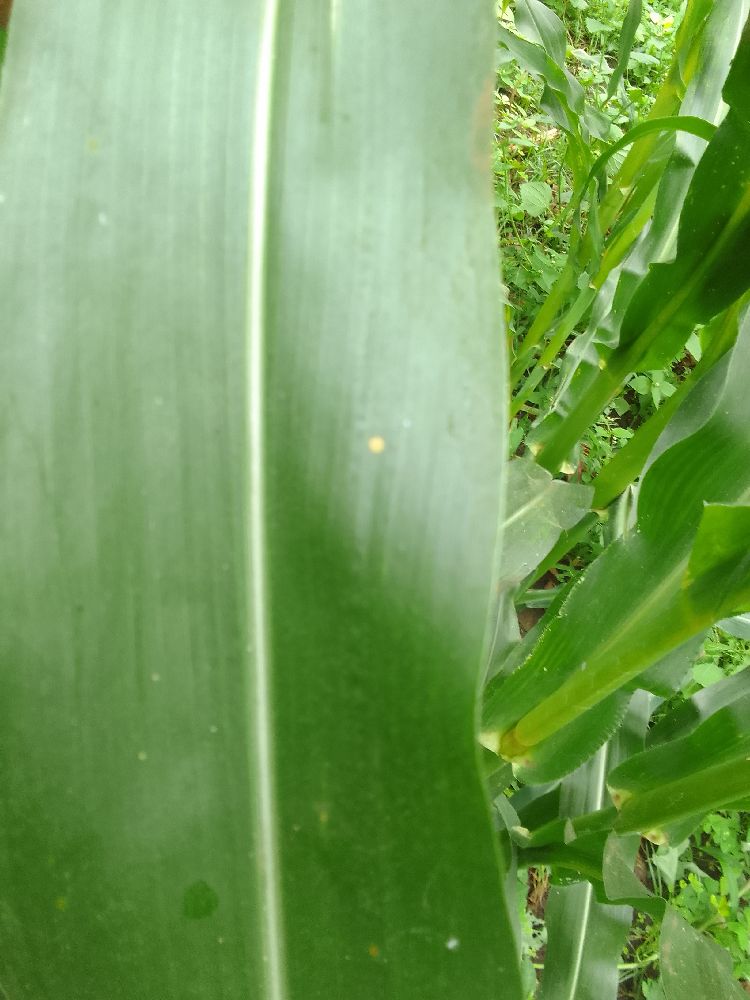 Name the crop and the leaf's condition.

maize, healthy
